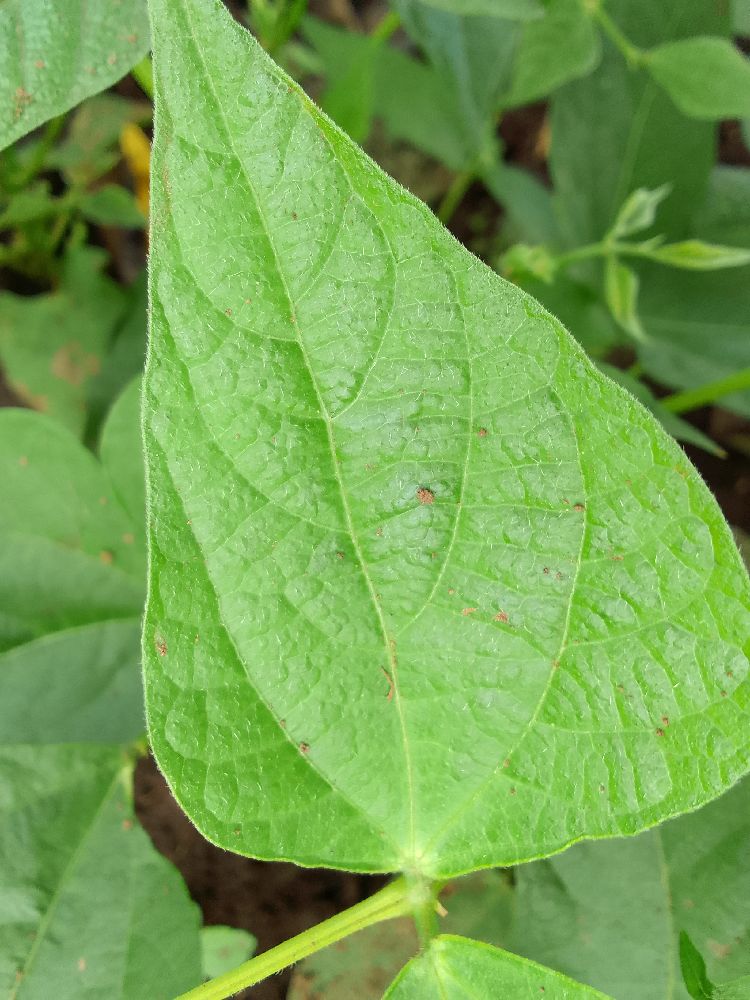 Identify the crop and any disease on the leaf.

common bean, healthy
